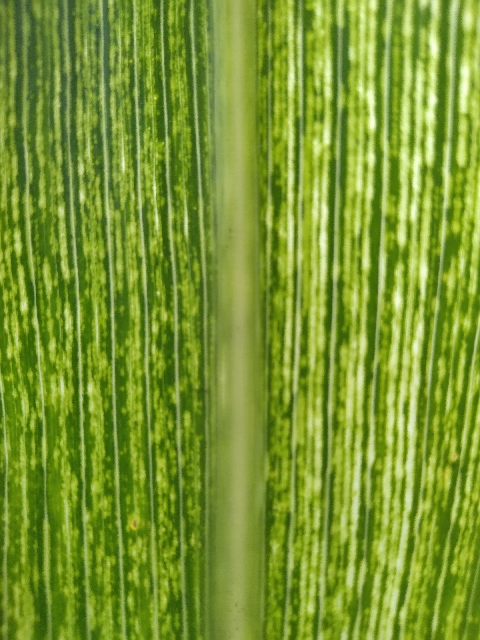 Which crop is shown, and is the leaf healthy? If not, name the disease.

maize, maize streak virus
